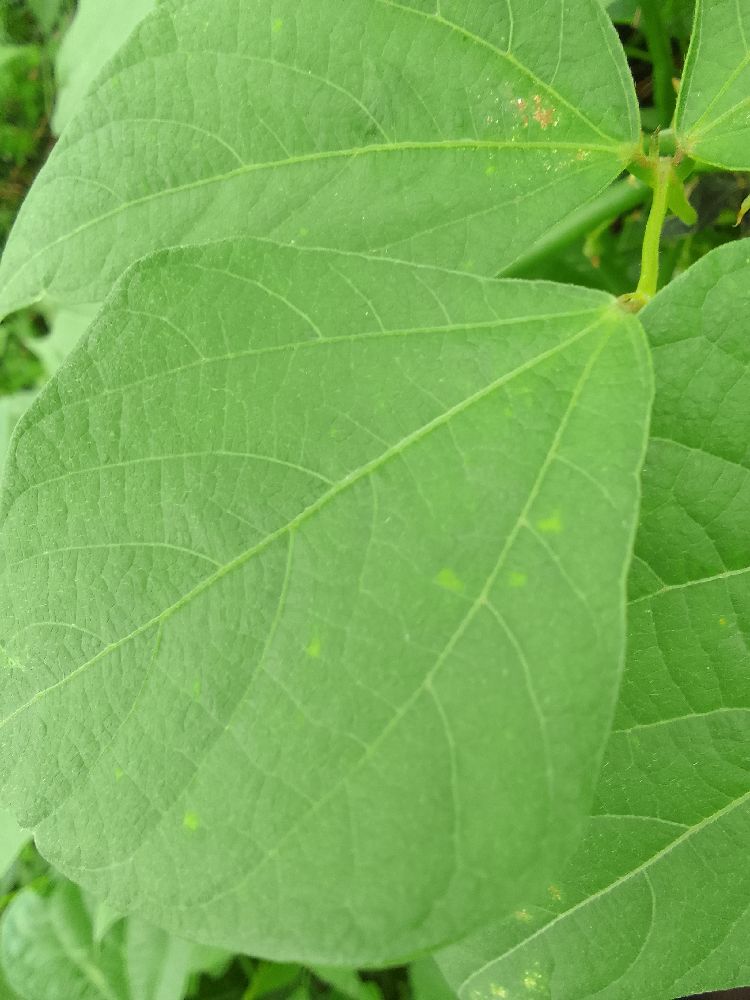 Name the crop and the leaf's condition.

common bean, healthy
